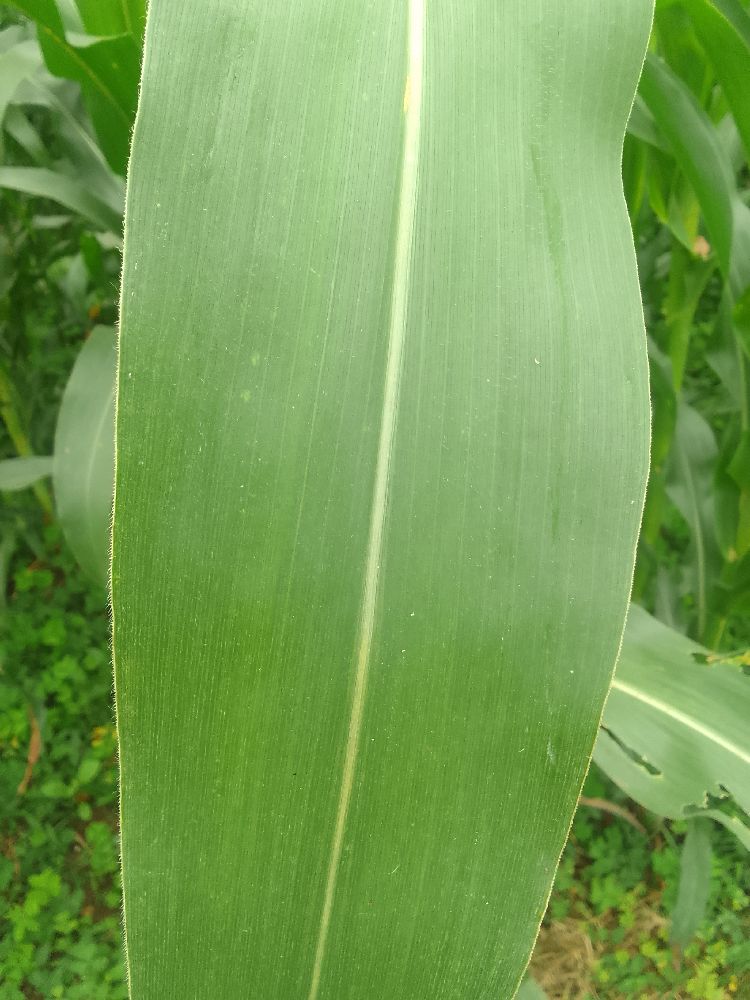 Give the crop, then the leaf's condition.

maize, healthy
